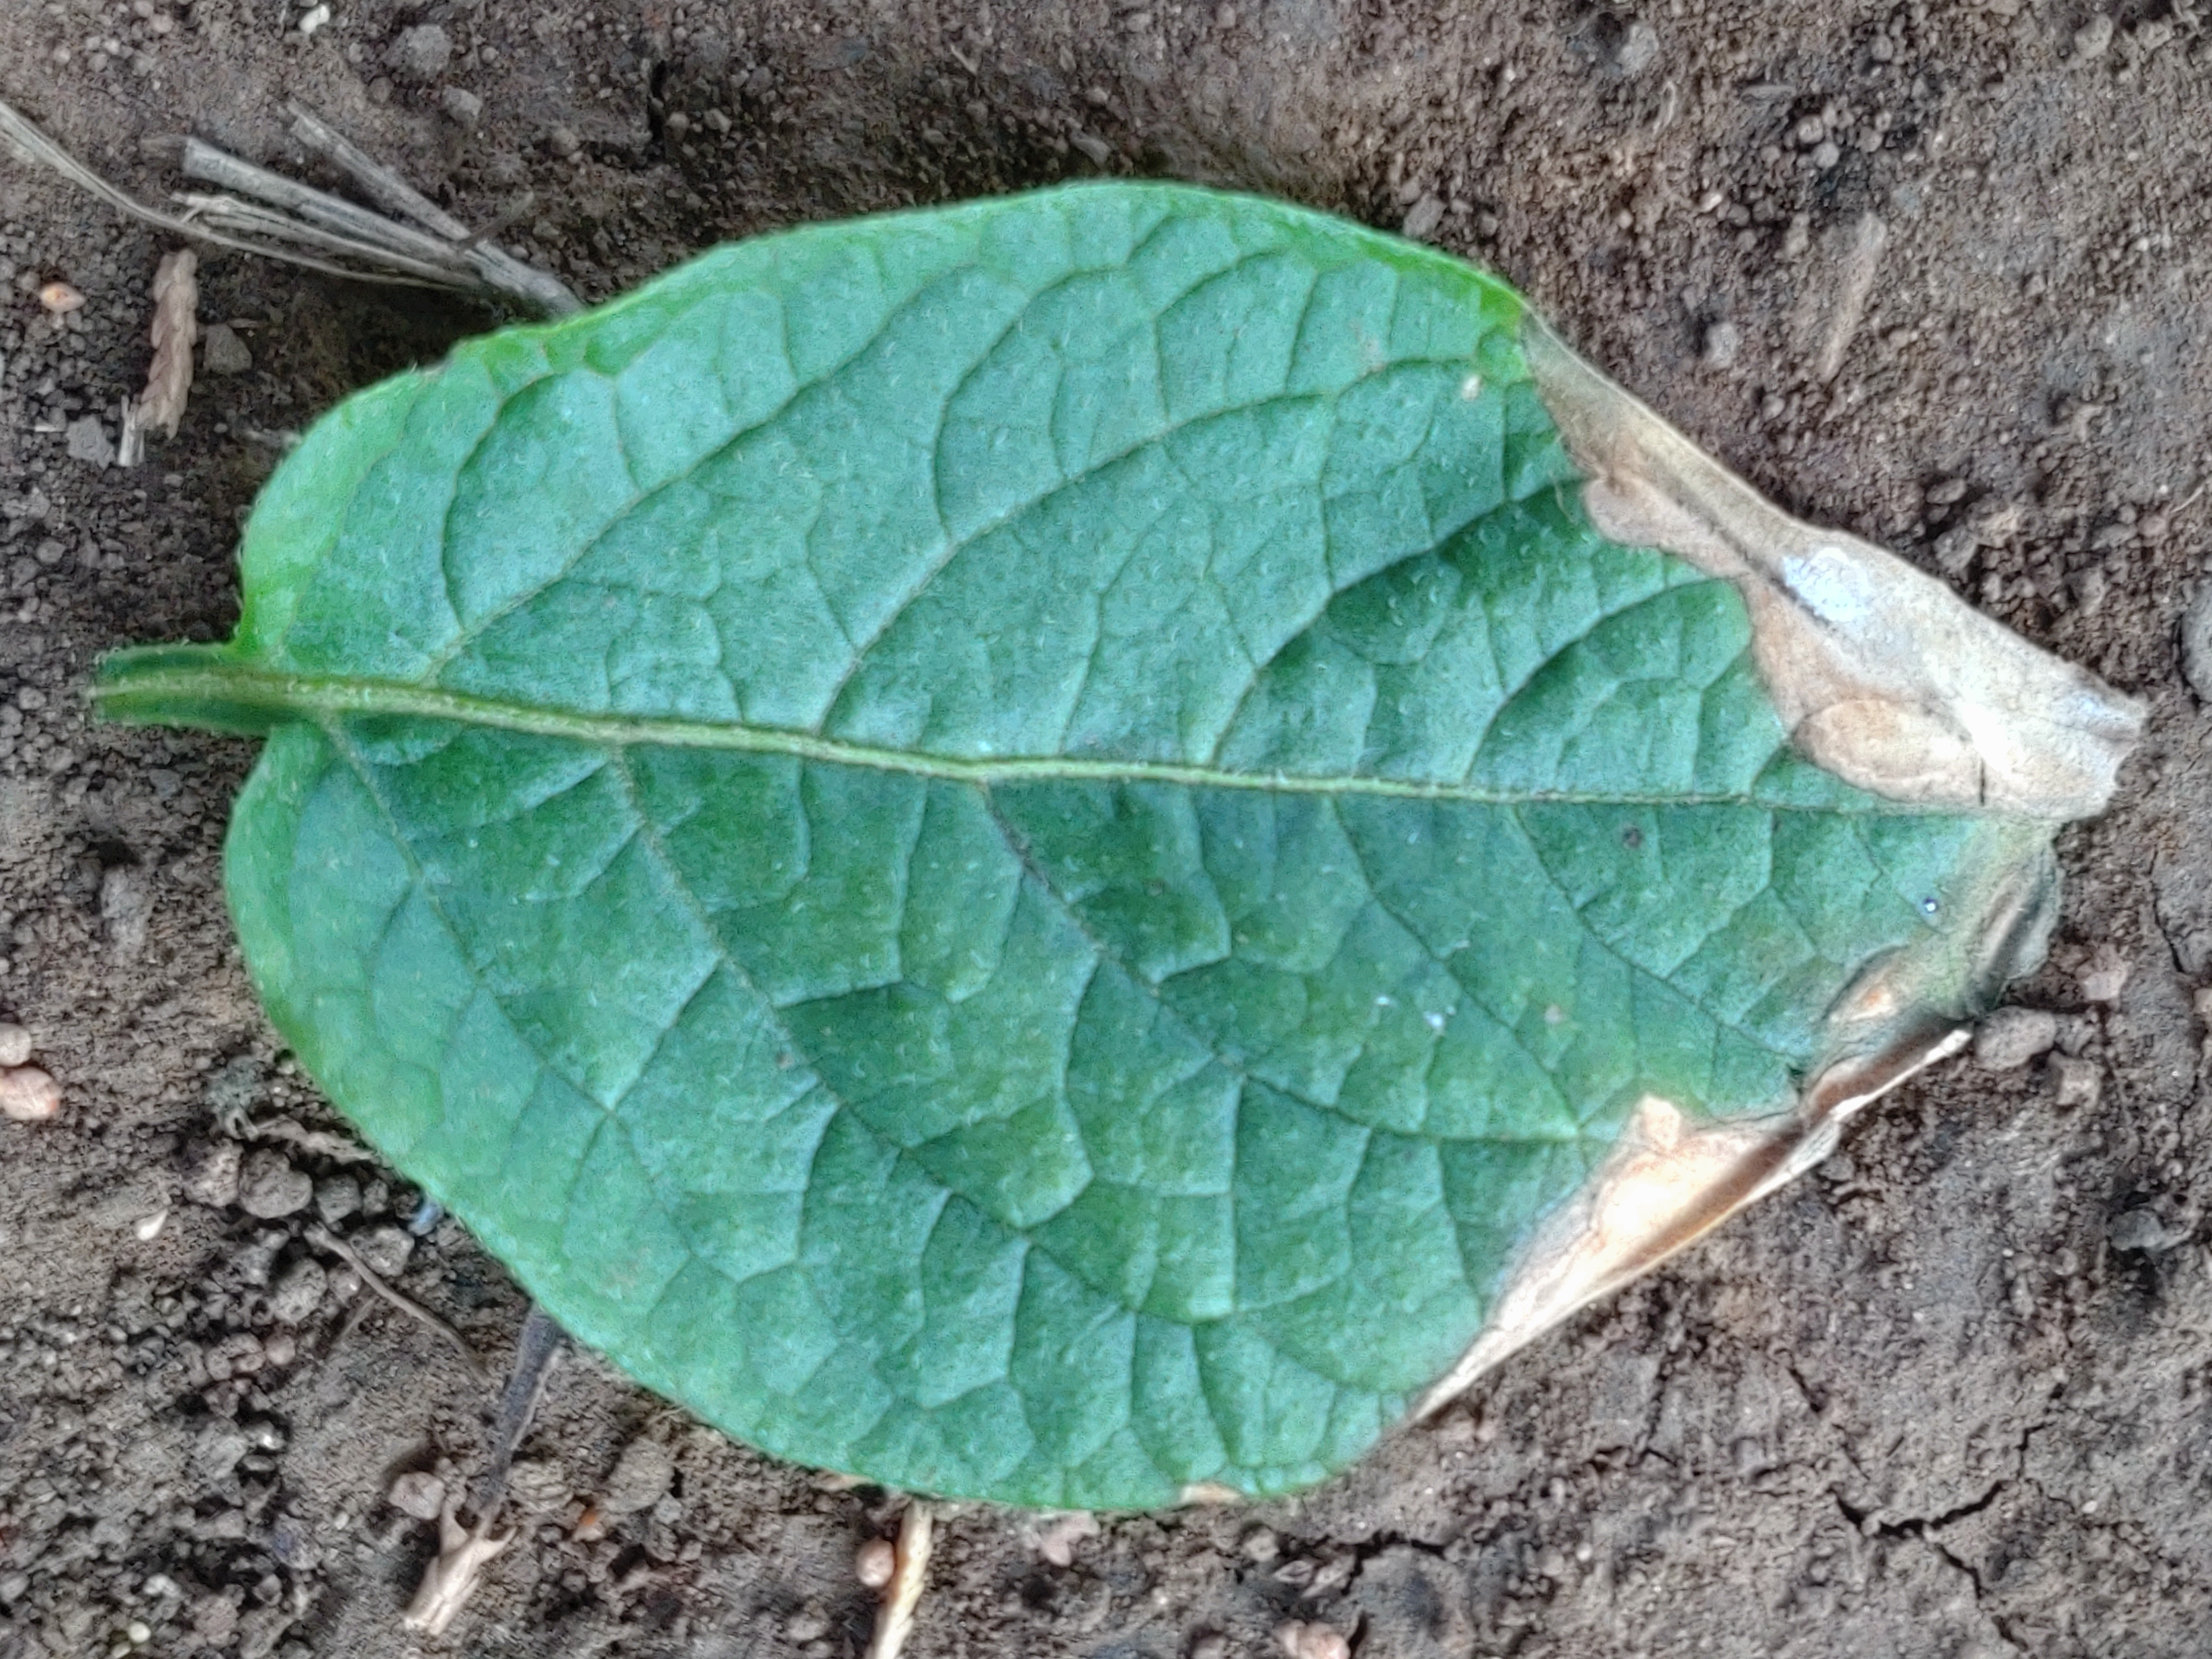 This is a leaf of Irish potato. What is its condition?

early blight
